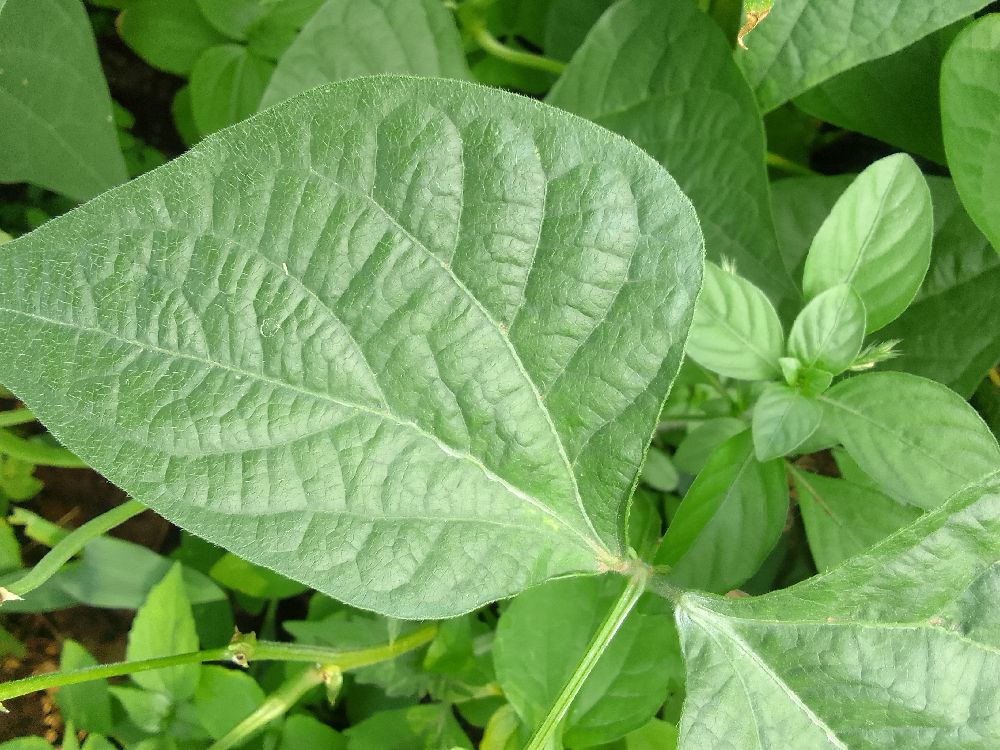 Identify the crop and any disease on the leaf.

common bean, healthy
